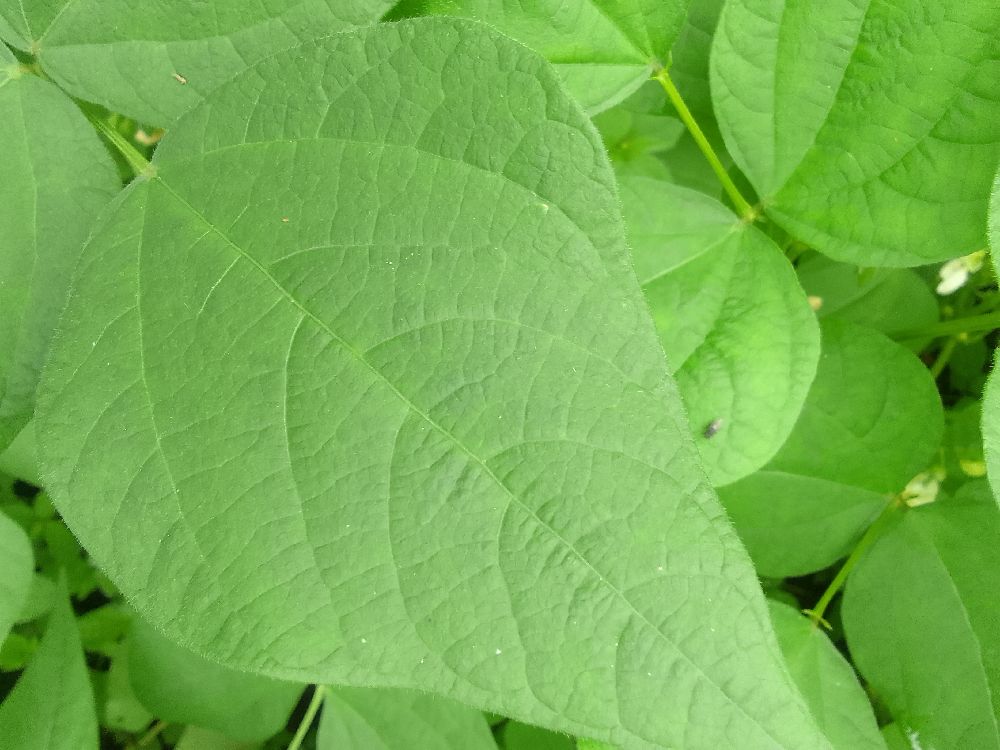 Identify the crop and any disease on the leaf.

common bean, healthy
